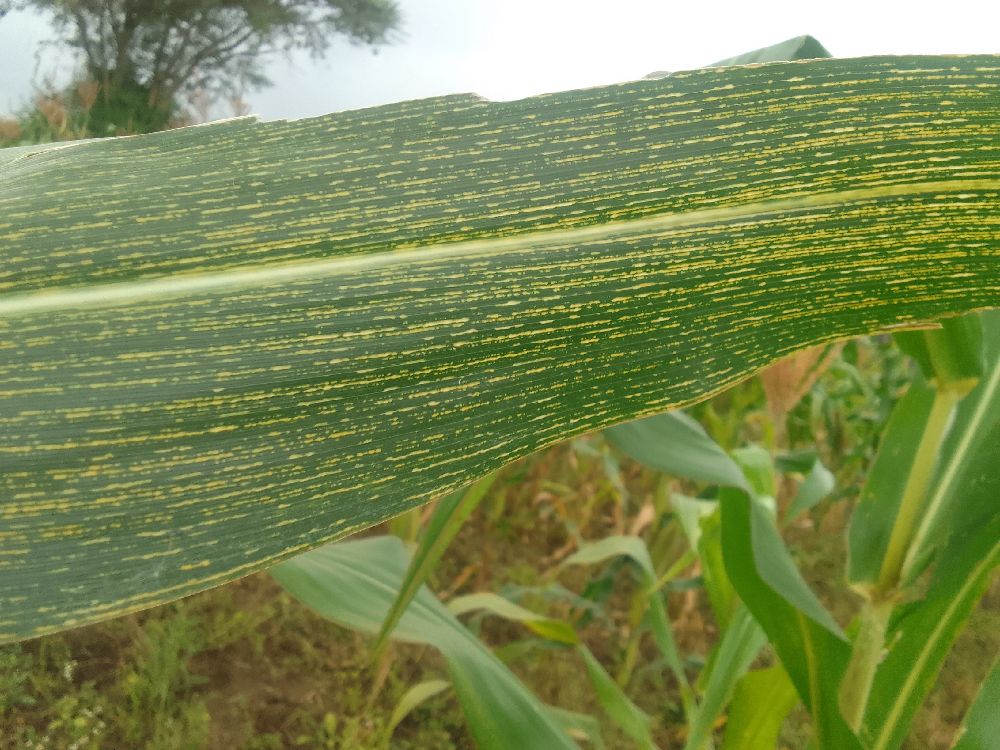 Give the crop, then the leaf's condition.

maize, maize streak virus
